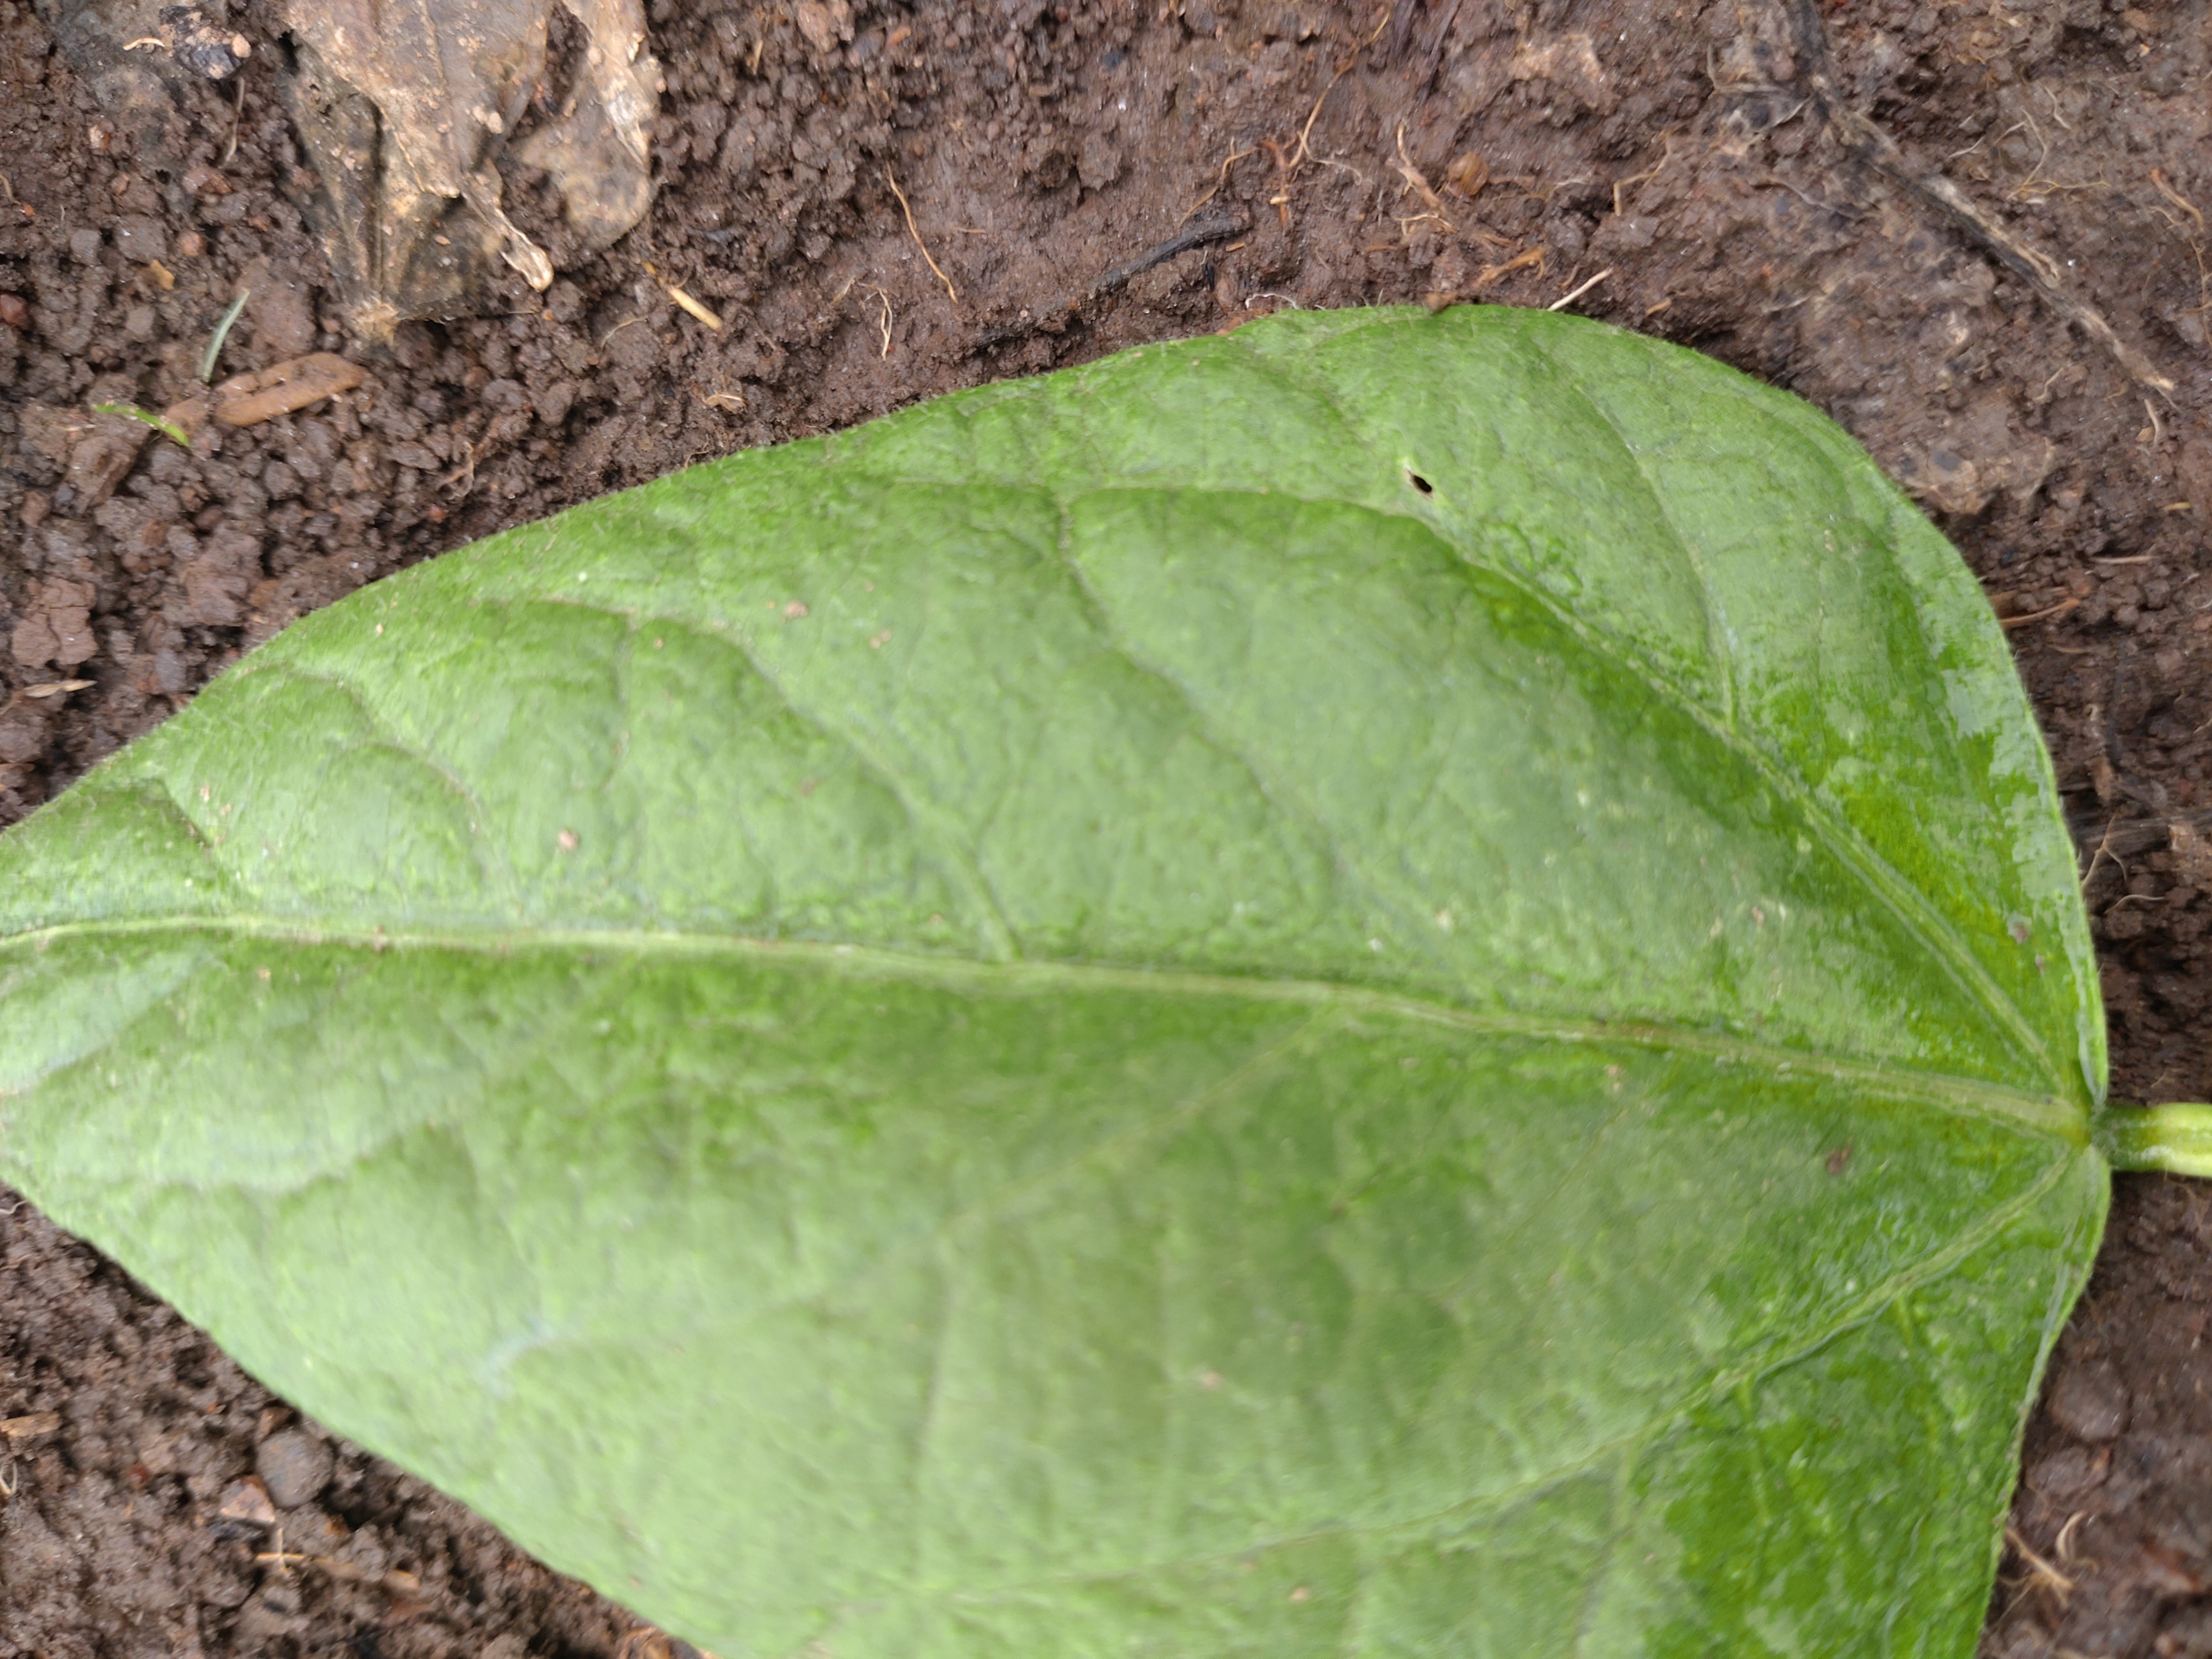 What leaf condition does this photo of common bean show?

healthy
